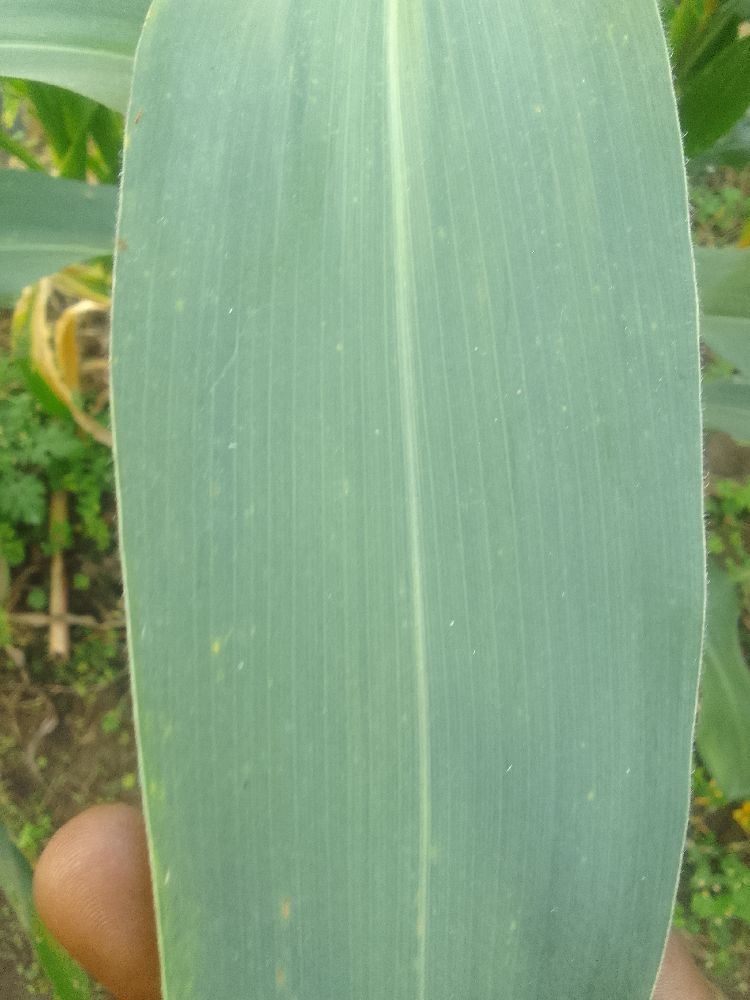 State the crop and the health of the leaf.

maize, healthy
